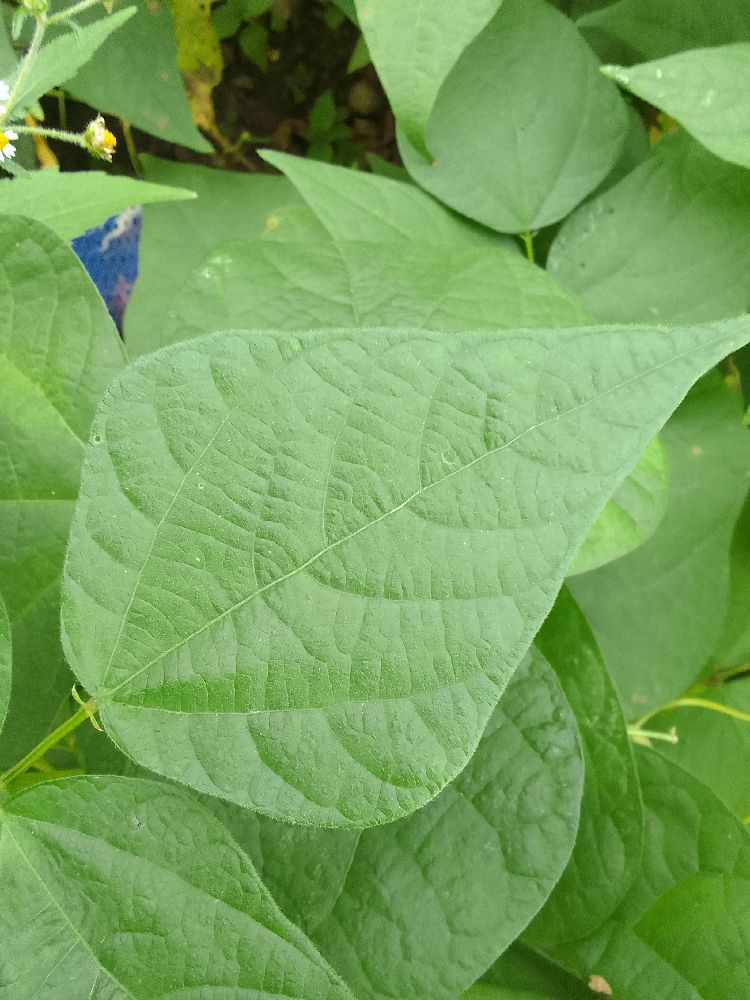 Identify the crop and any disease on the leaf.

common bean, healthy
